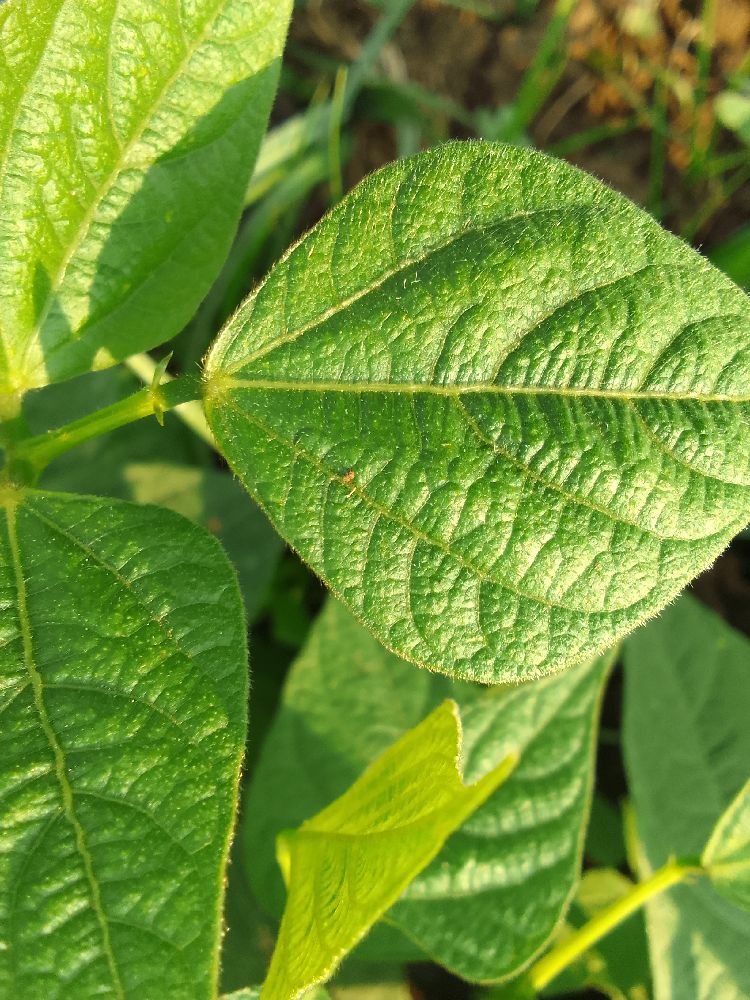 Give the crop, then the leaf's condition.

common bean, healthy
